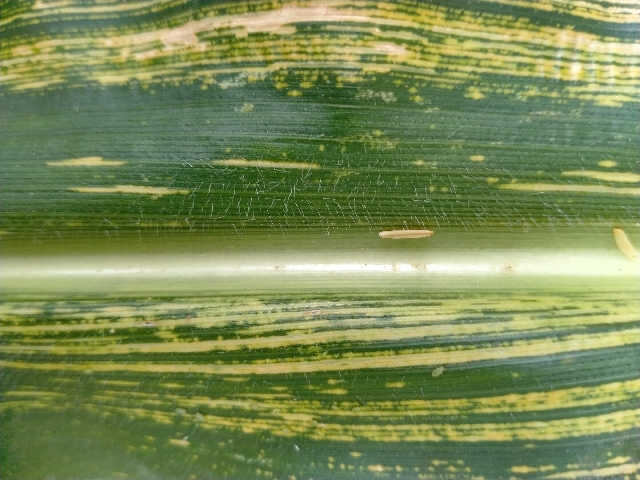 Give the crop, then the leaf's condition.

maize, maize streak virus
